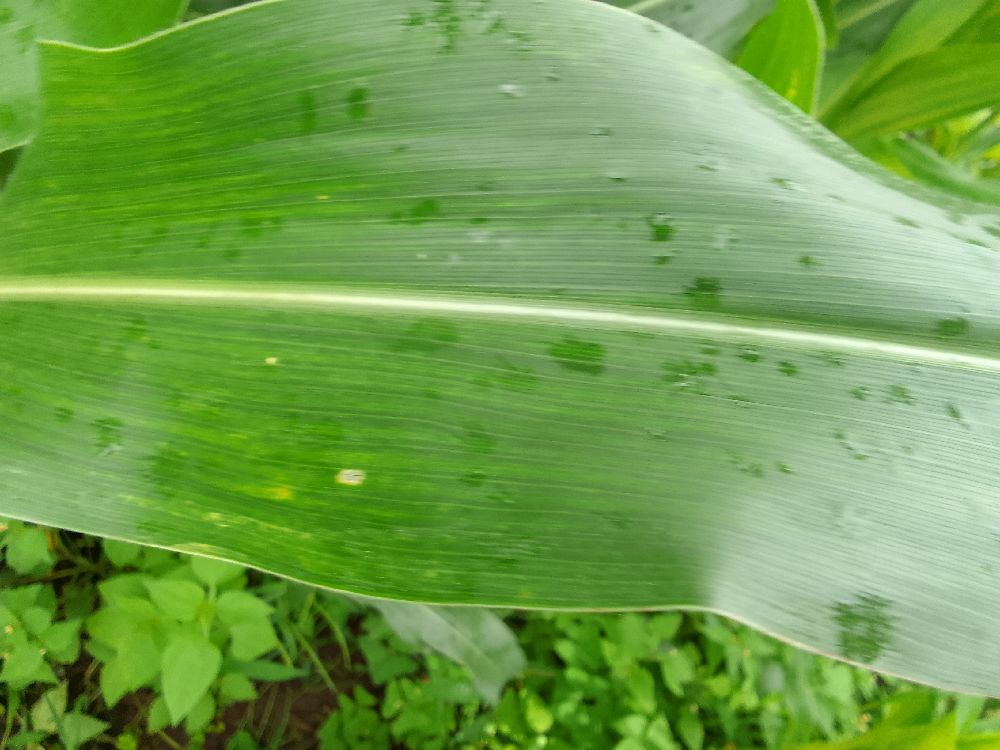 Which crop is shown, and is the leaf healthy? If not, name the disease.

maize, healthy
